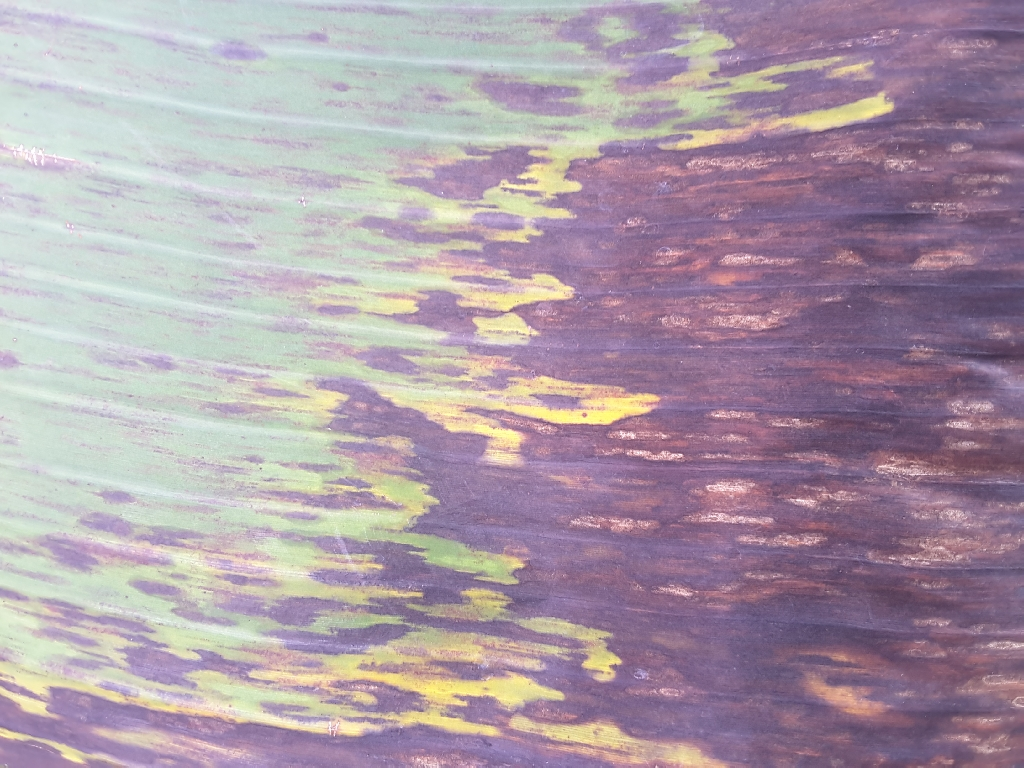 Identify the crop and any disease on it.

banana, black sigatoka
